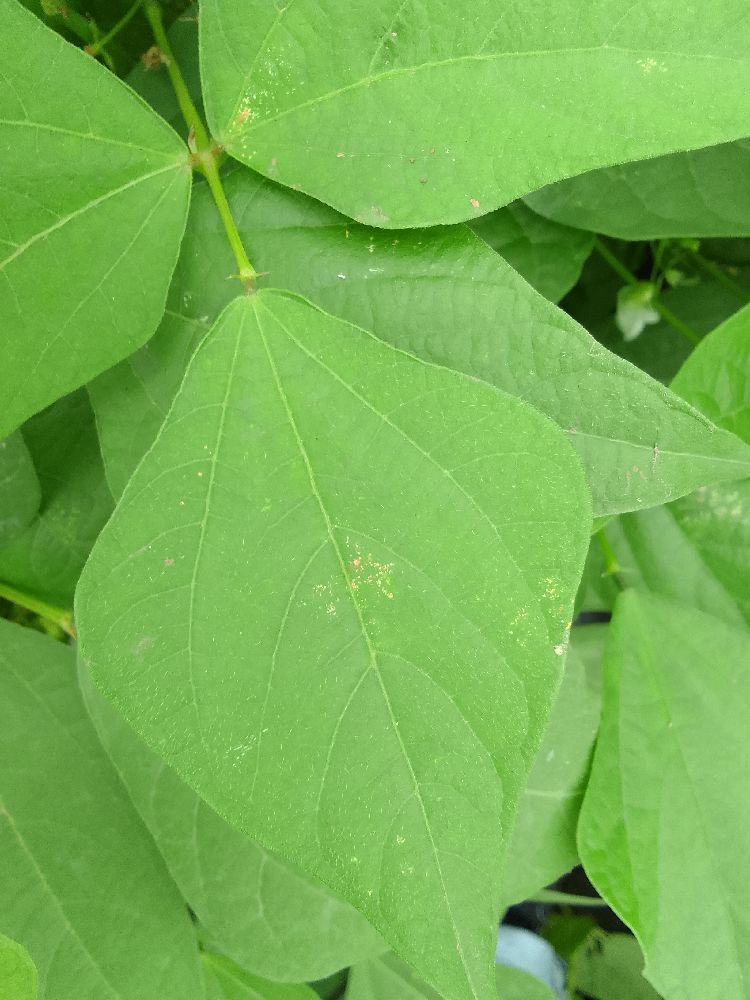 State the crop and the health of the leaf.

common bean, healthy
